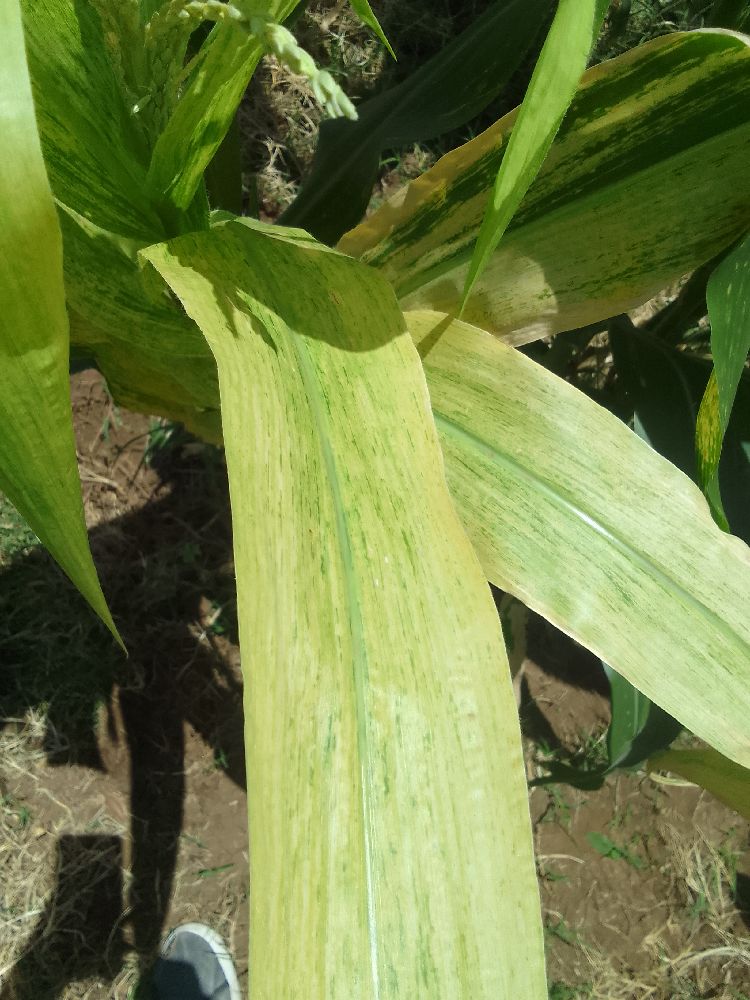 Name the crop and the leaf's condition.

maize, maize lethal necrosis
